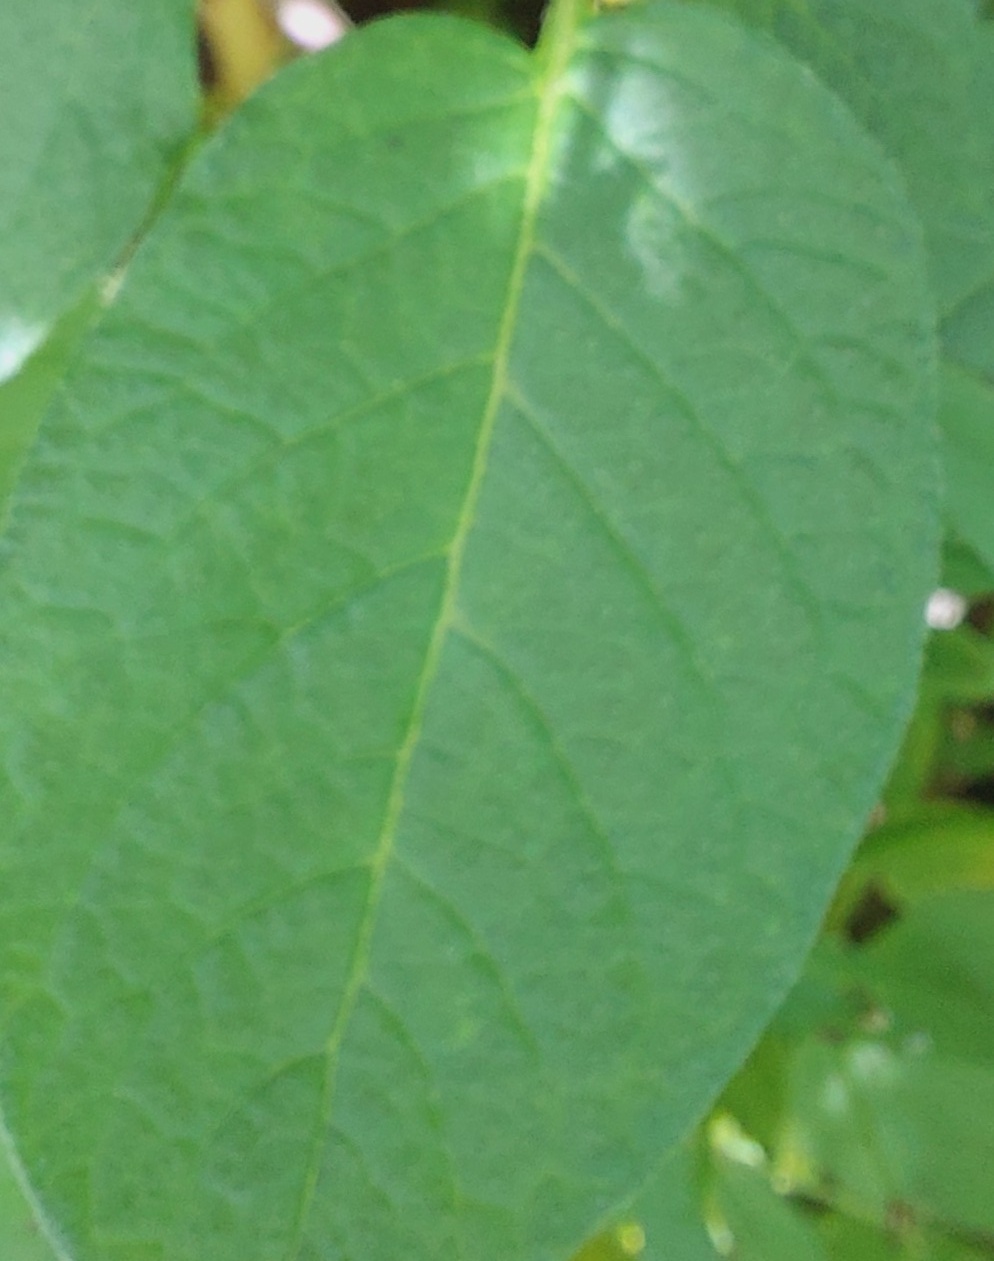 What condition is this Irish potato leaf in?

healthy
